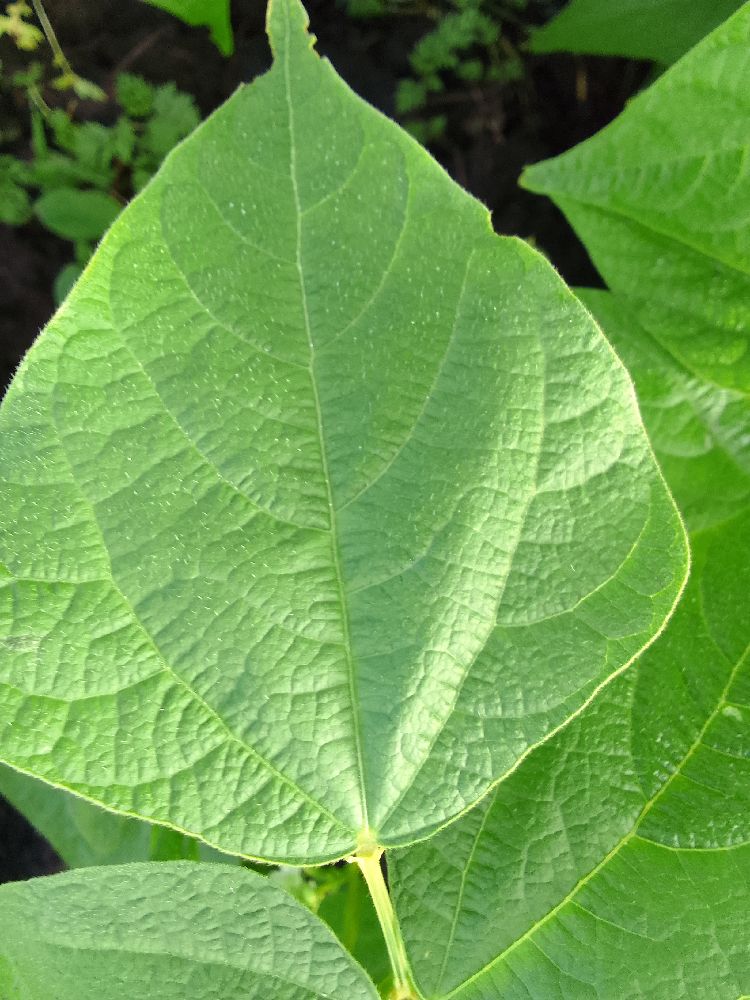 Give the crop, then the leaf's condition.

common bean, healthy
